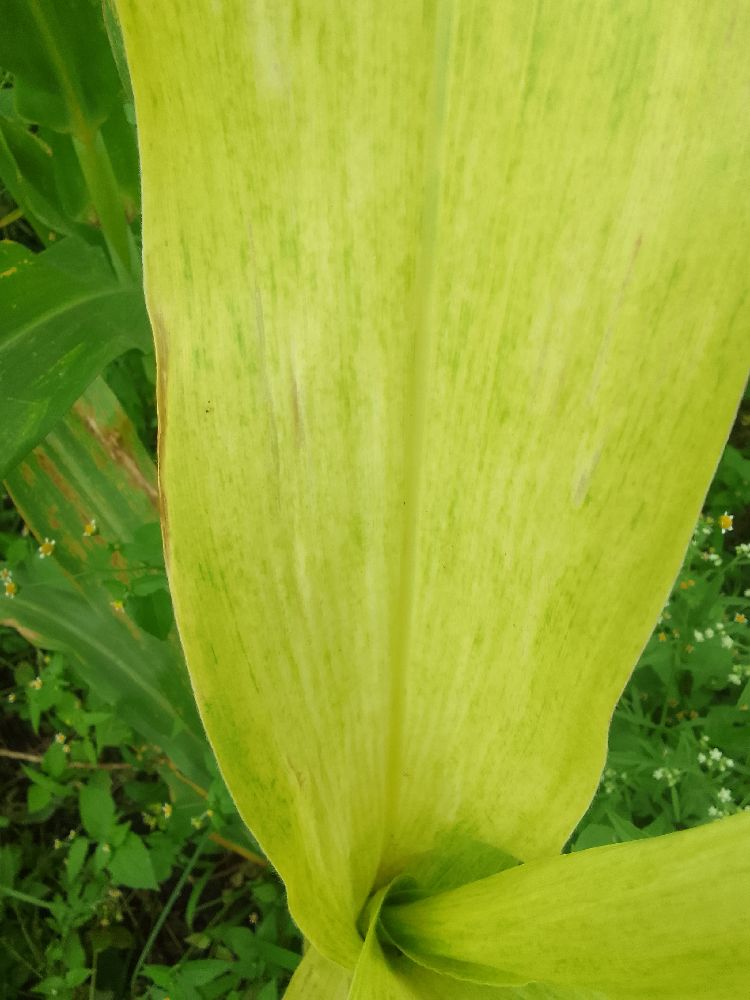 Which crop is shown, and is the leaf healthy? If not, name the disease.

maize, maize lethal necrosis
